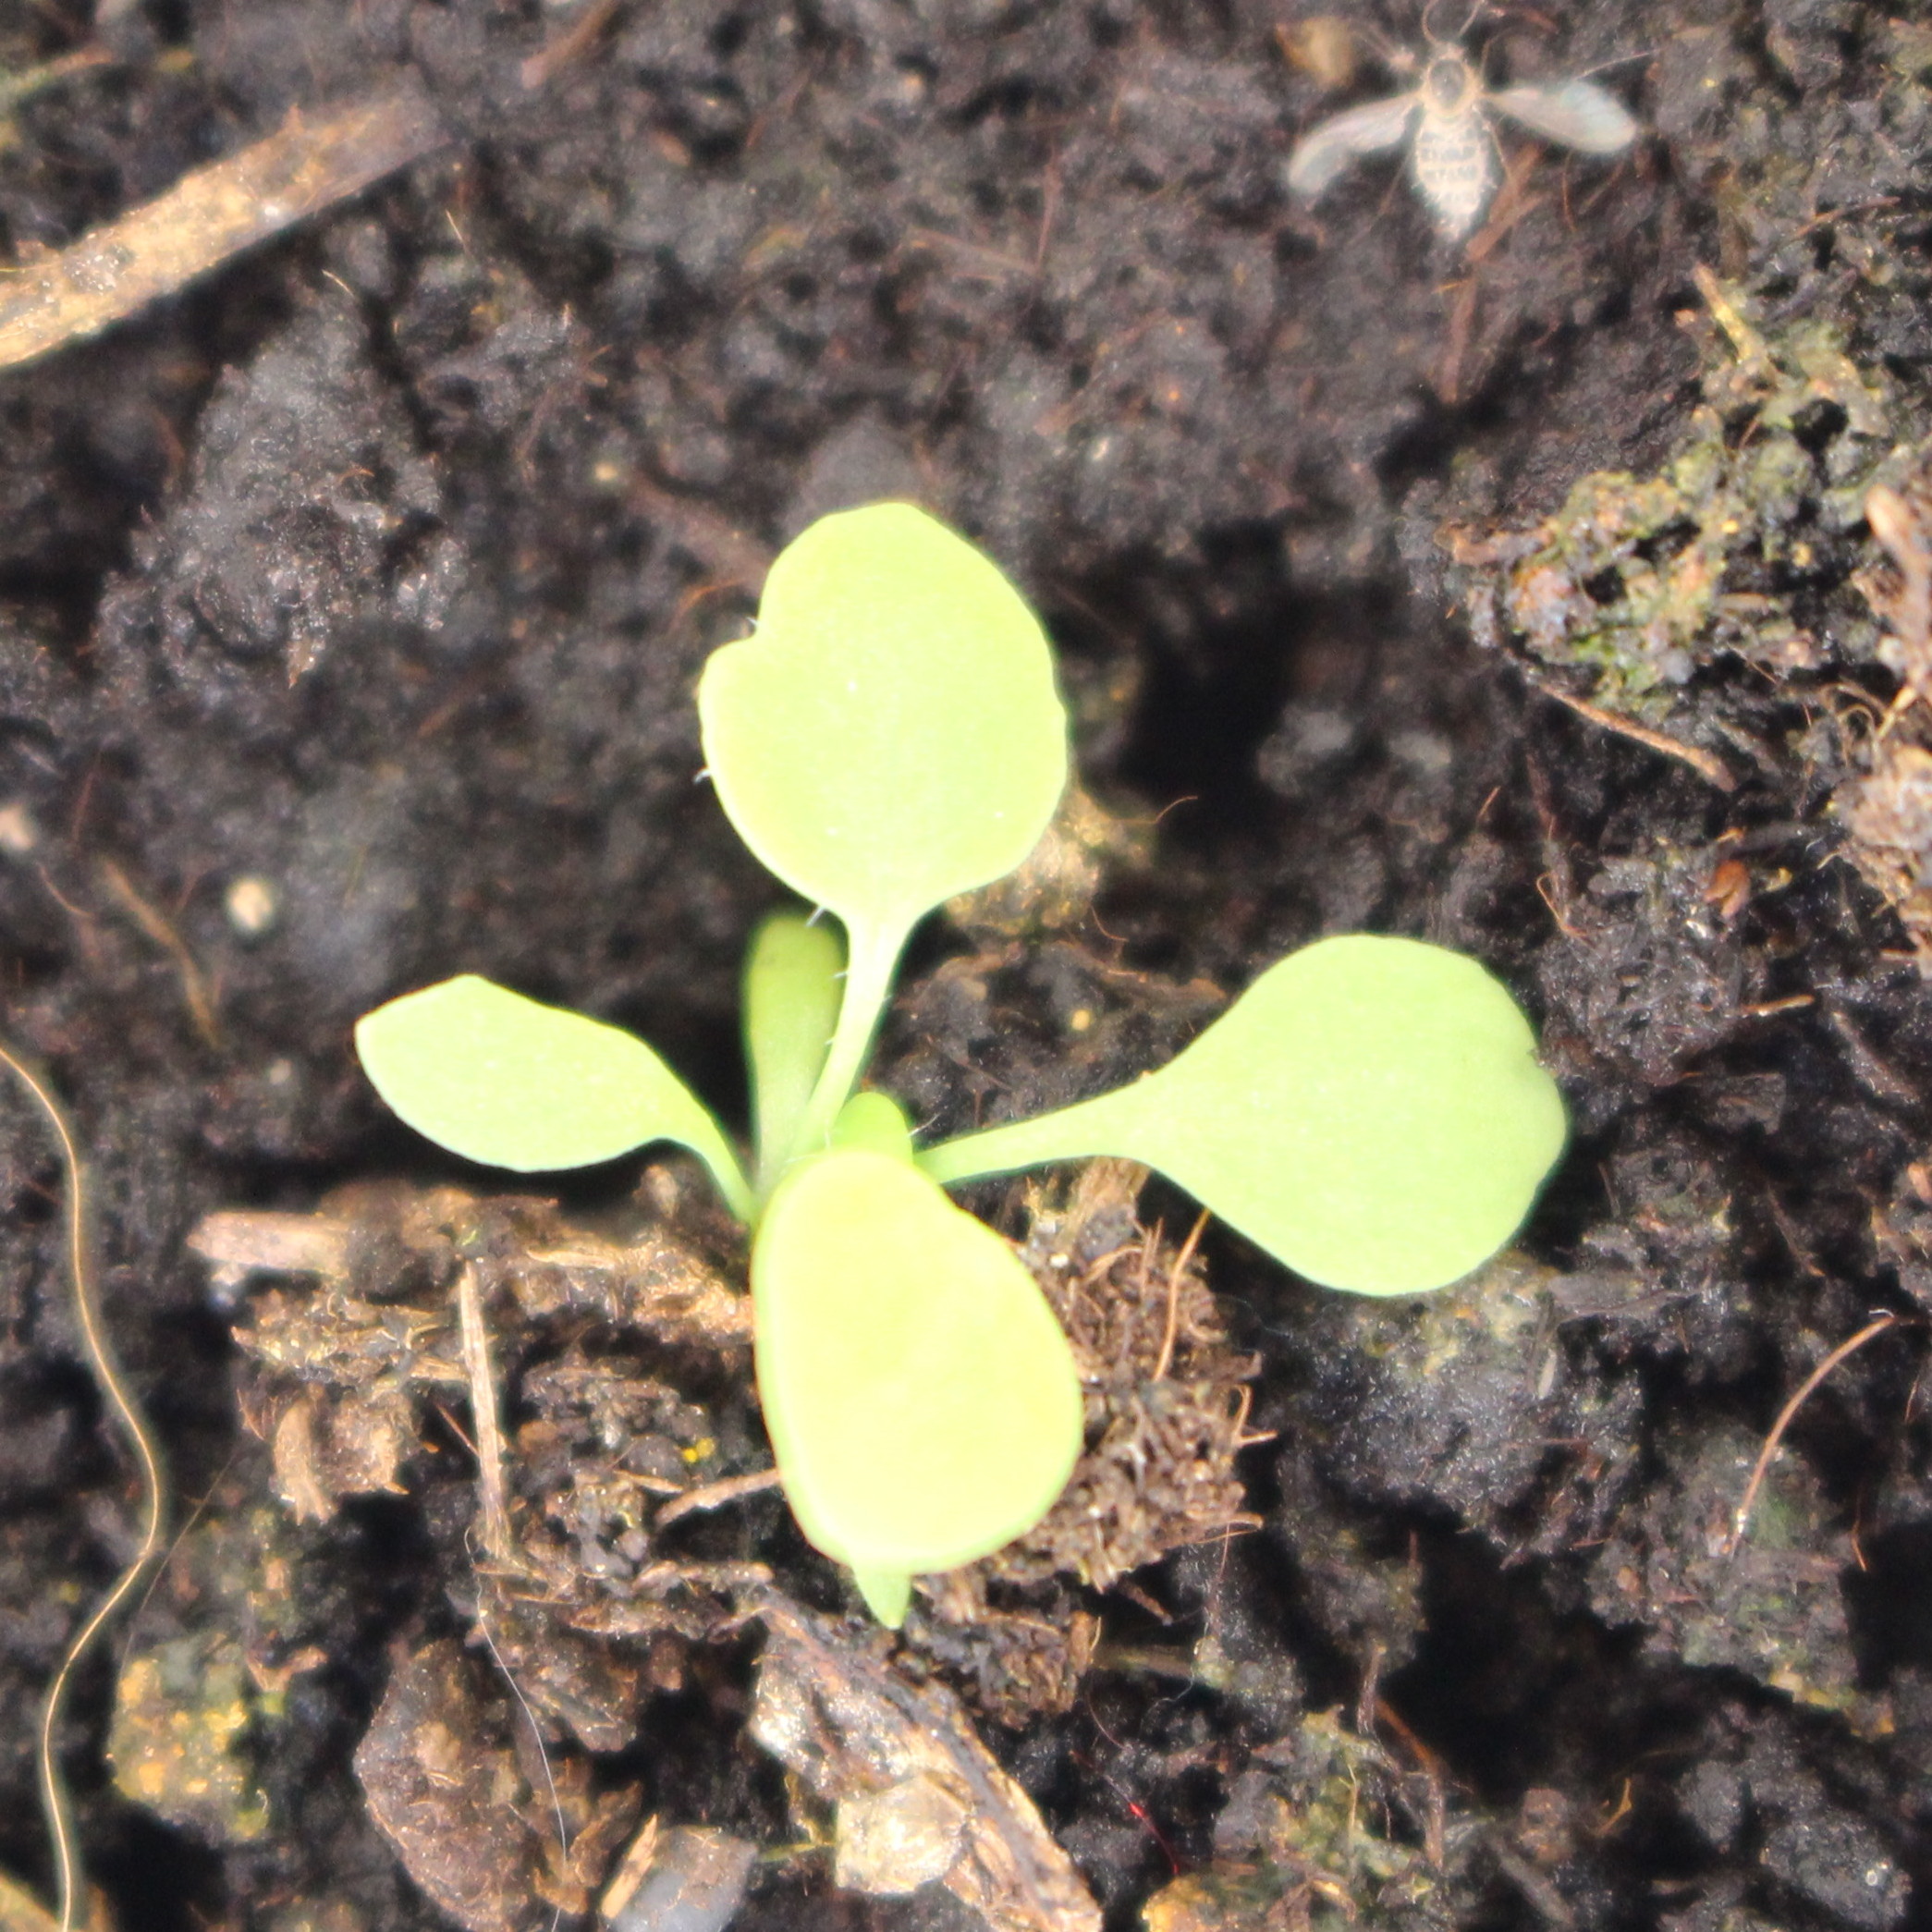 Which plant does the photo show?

Papaver rhoeas
